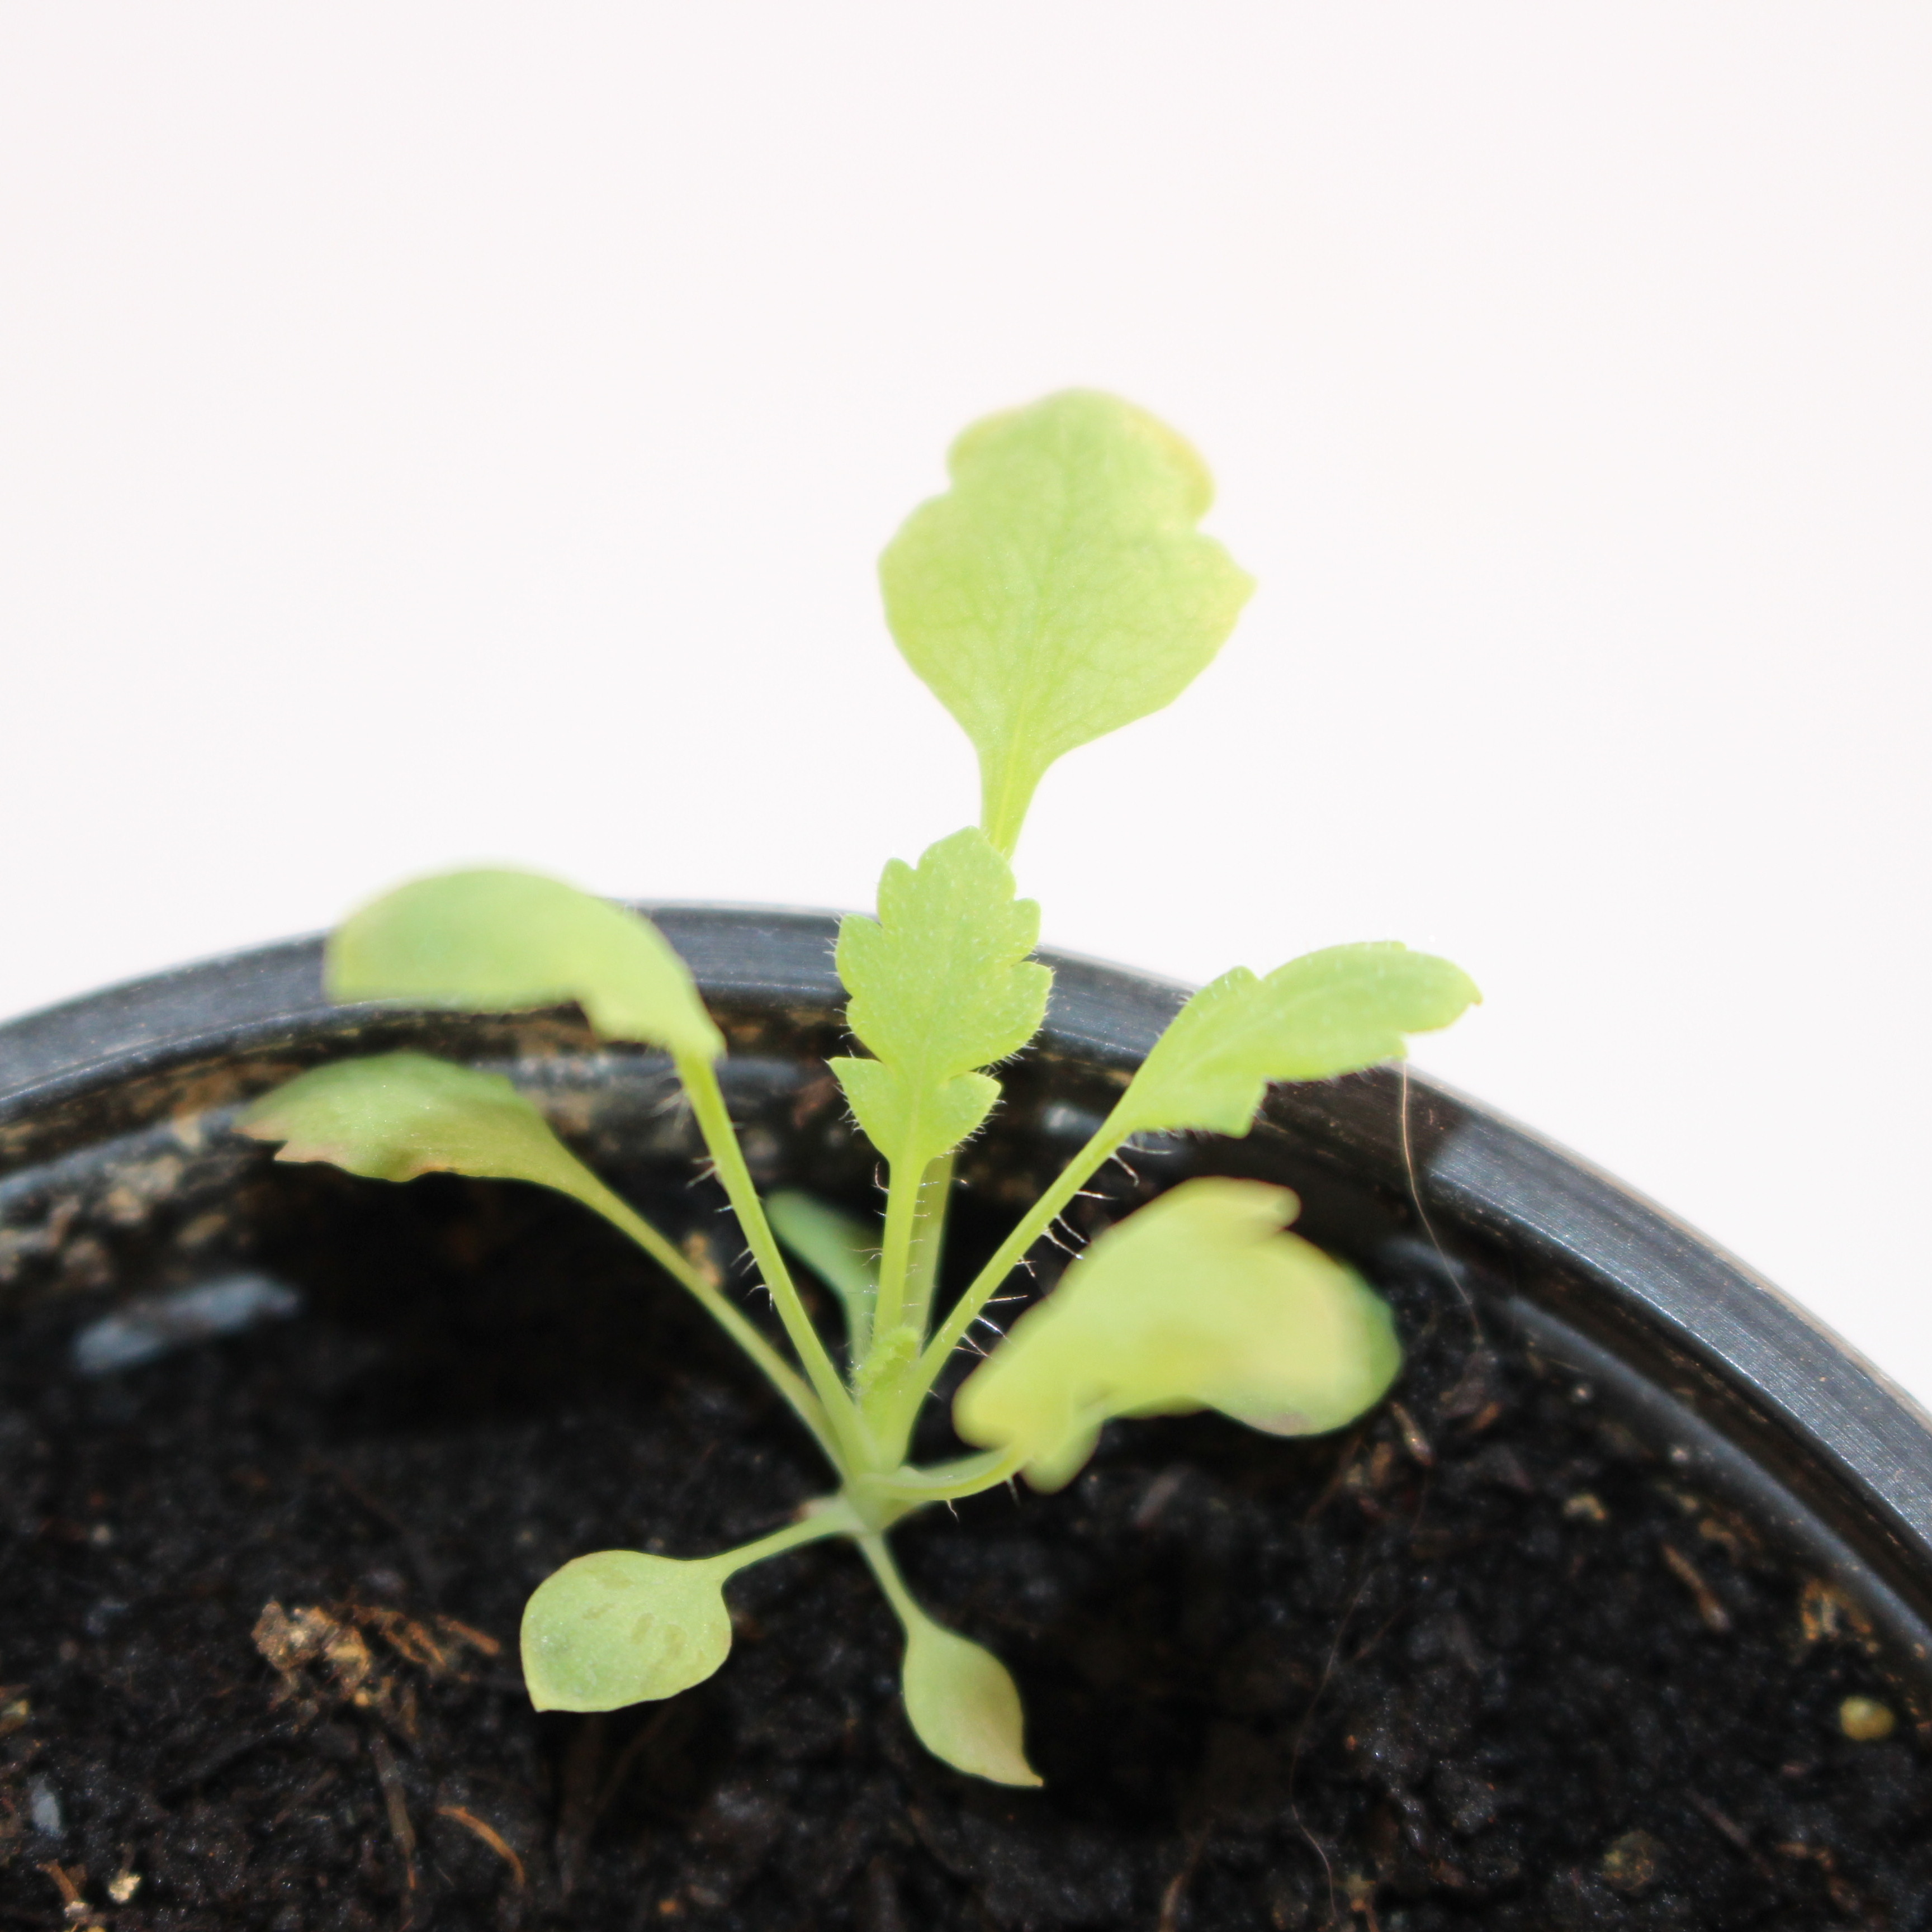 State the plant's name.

Papaver rhoeas
